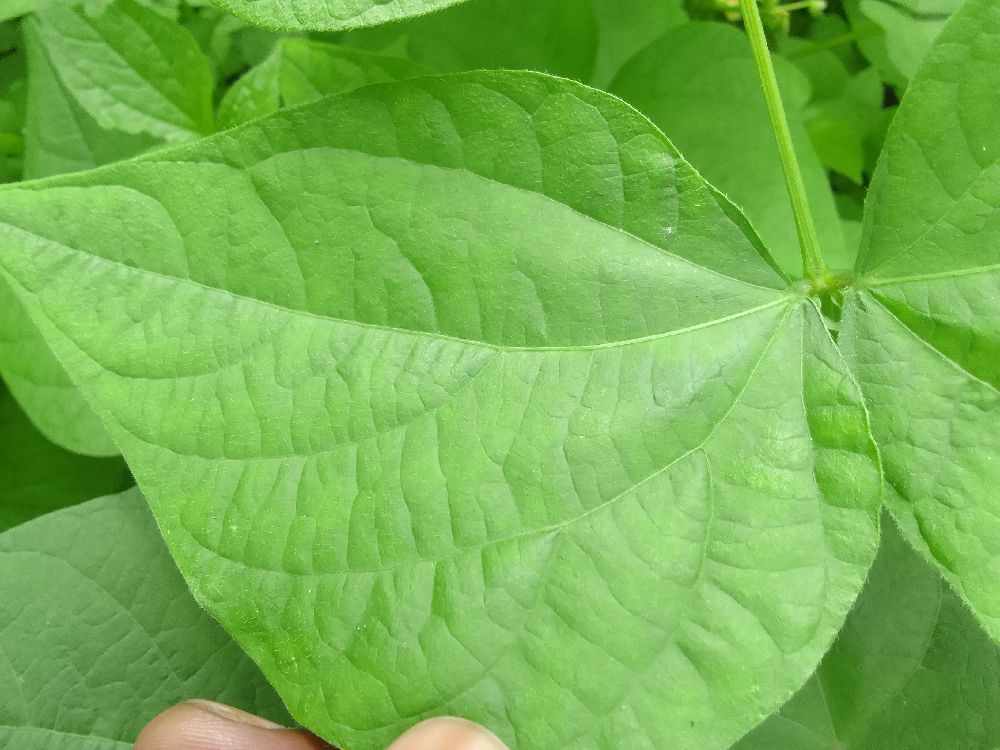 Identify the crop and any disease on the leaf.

common bean, healthy
